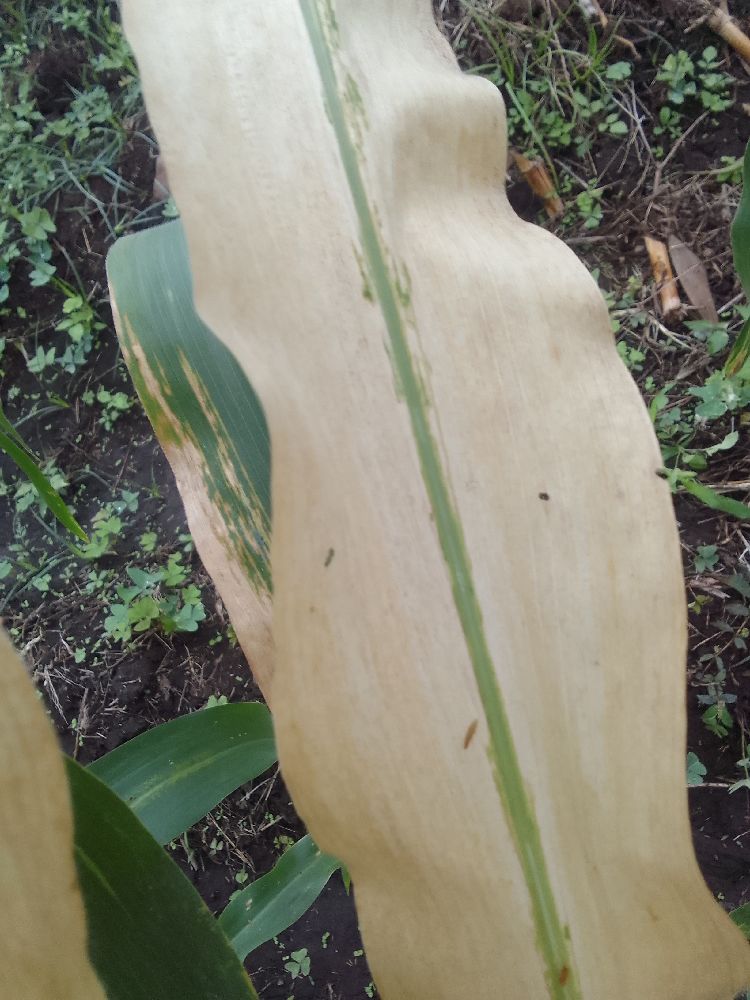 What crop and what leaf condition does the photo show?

maize, maize lethal necrosis
